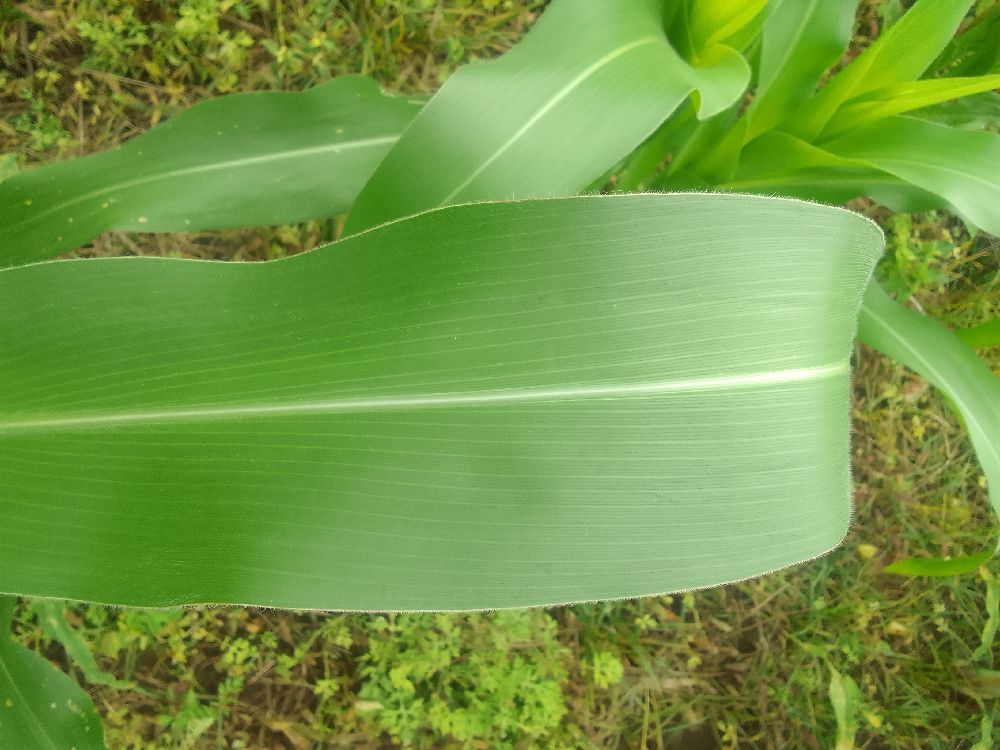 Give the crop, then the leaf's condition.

maize, healthy
